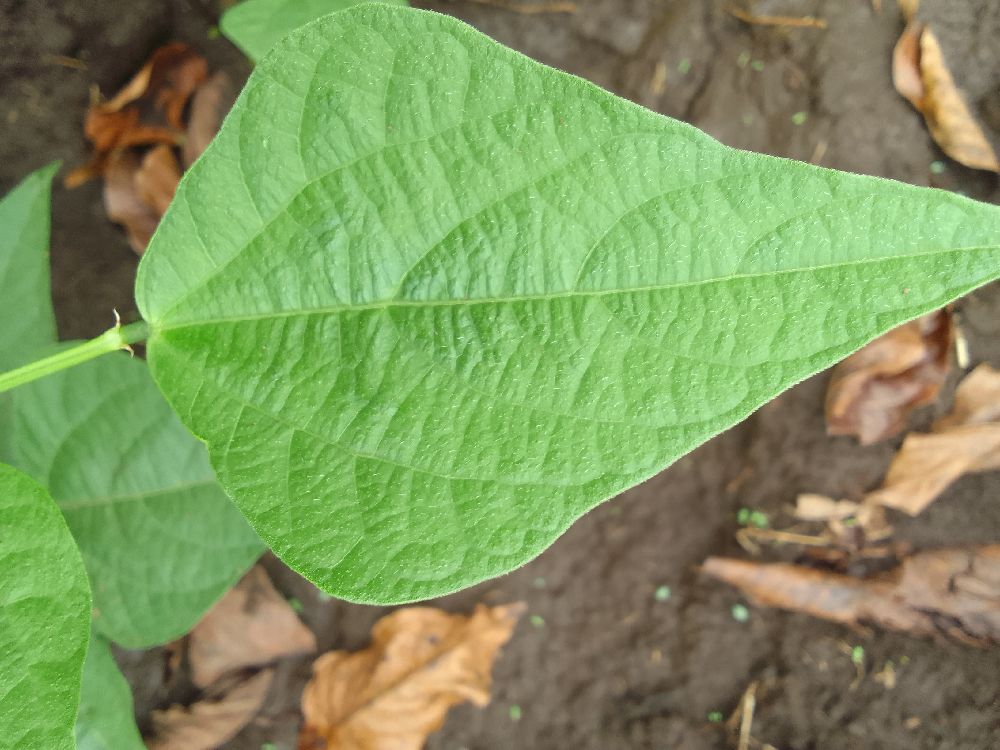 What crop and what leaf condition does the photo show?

common bean, healthy
